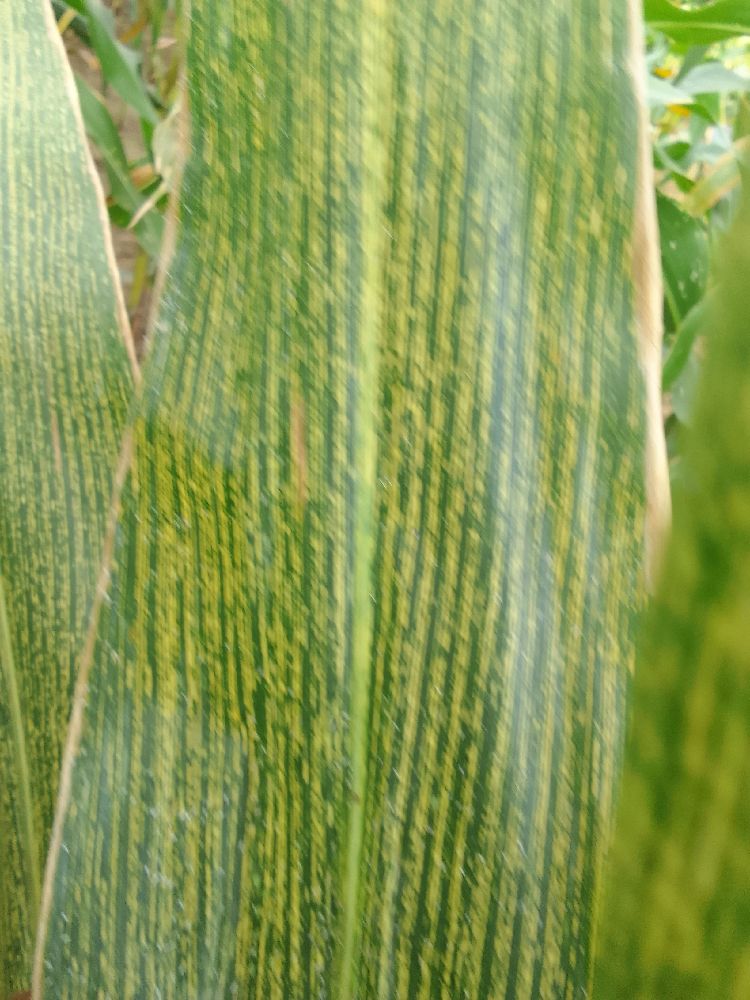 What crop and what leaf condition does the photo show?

maize, maize streak virus
